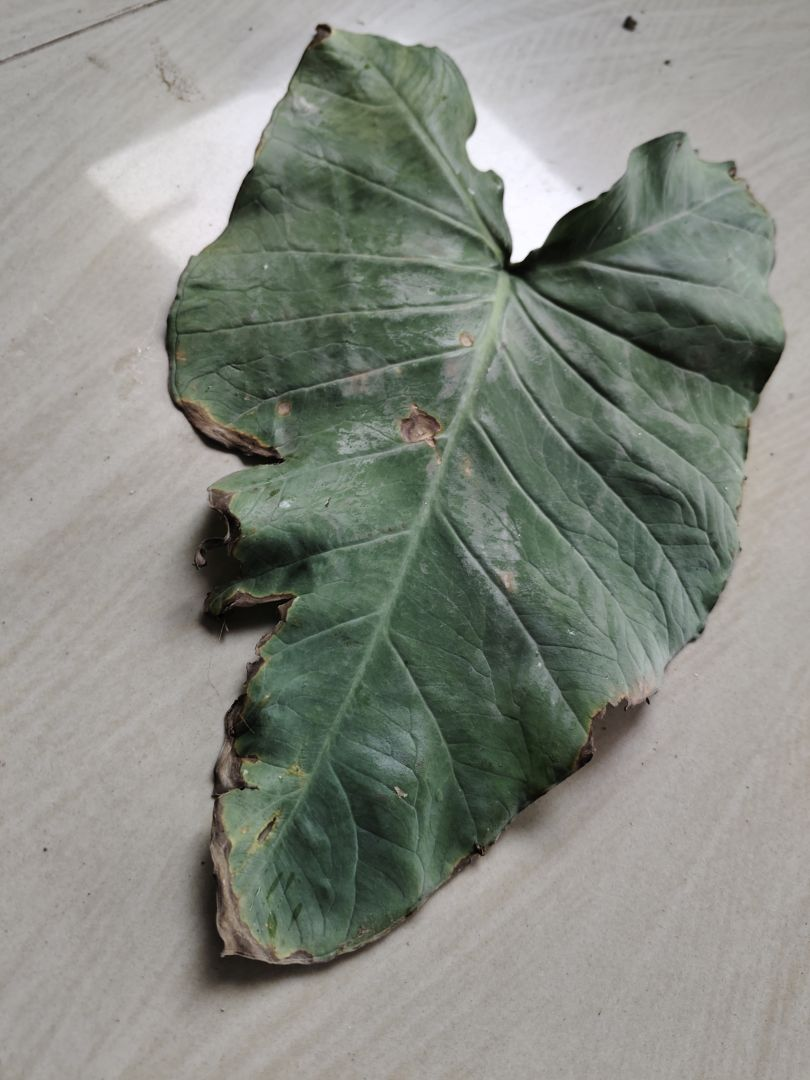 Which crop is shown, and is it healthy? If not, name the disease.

taro, leaf blight
